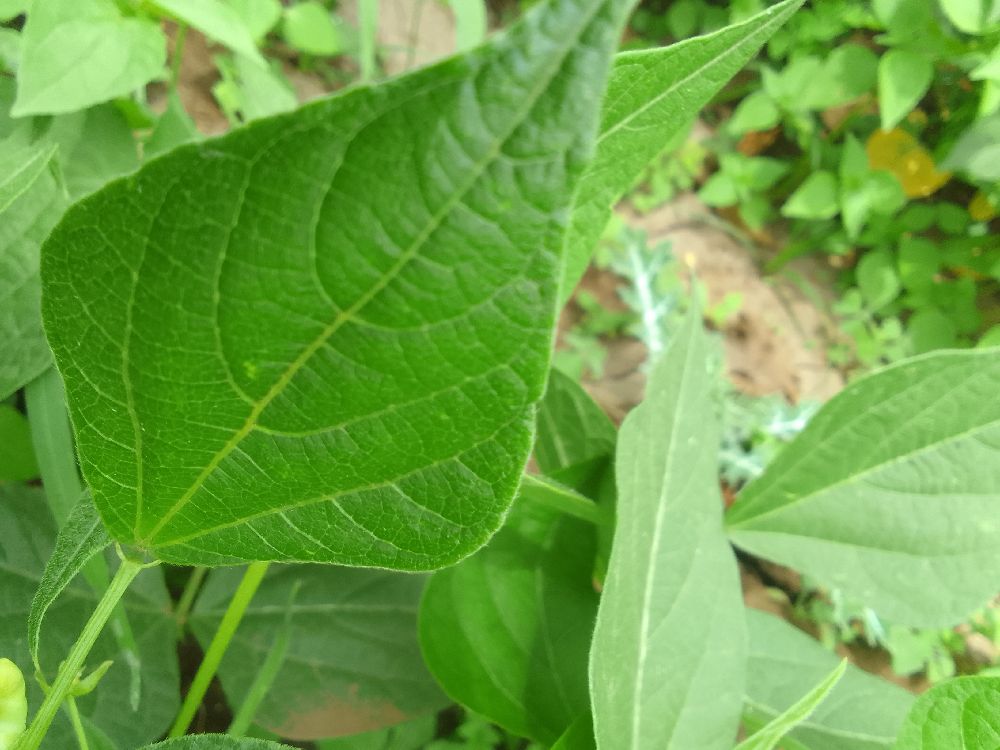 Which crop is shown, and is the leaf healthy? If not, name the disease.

common bean, healthy
